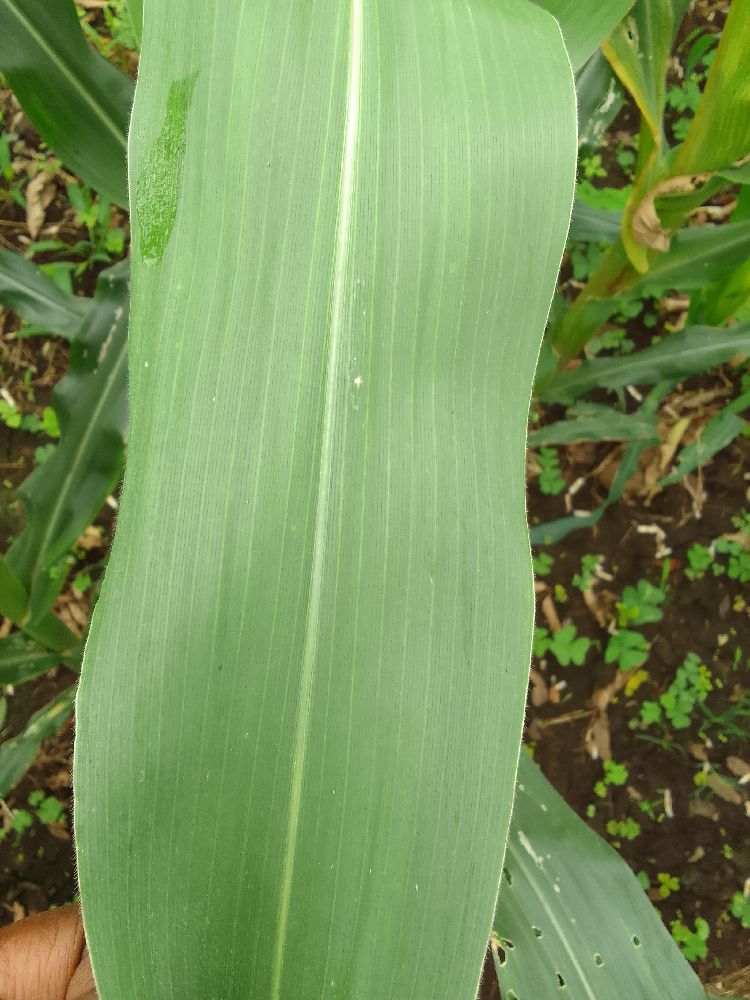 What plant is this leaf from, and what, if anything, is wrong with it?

maize, healthy
